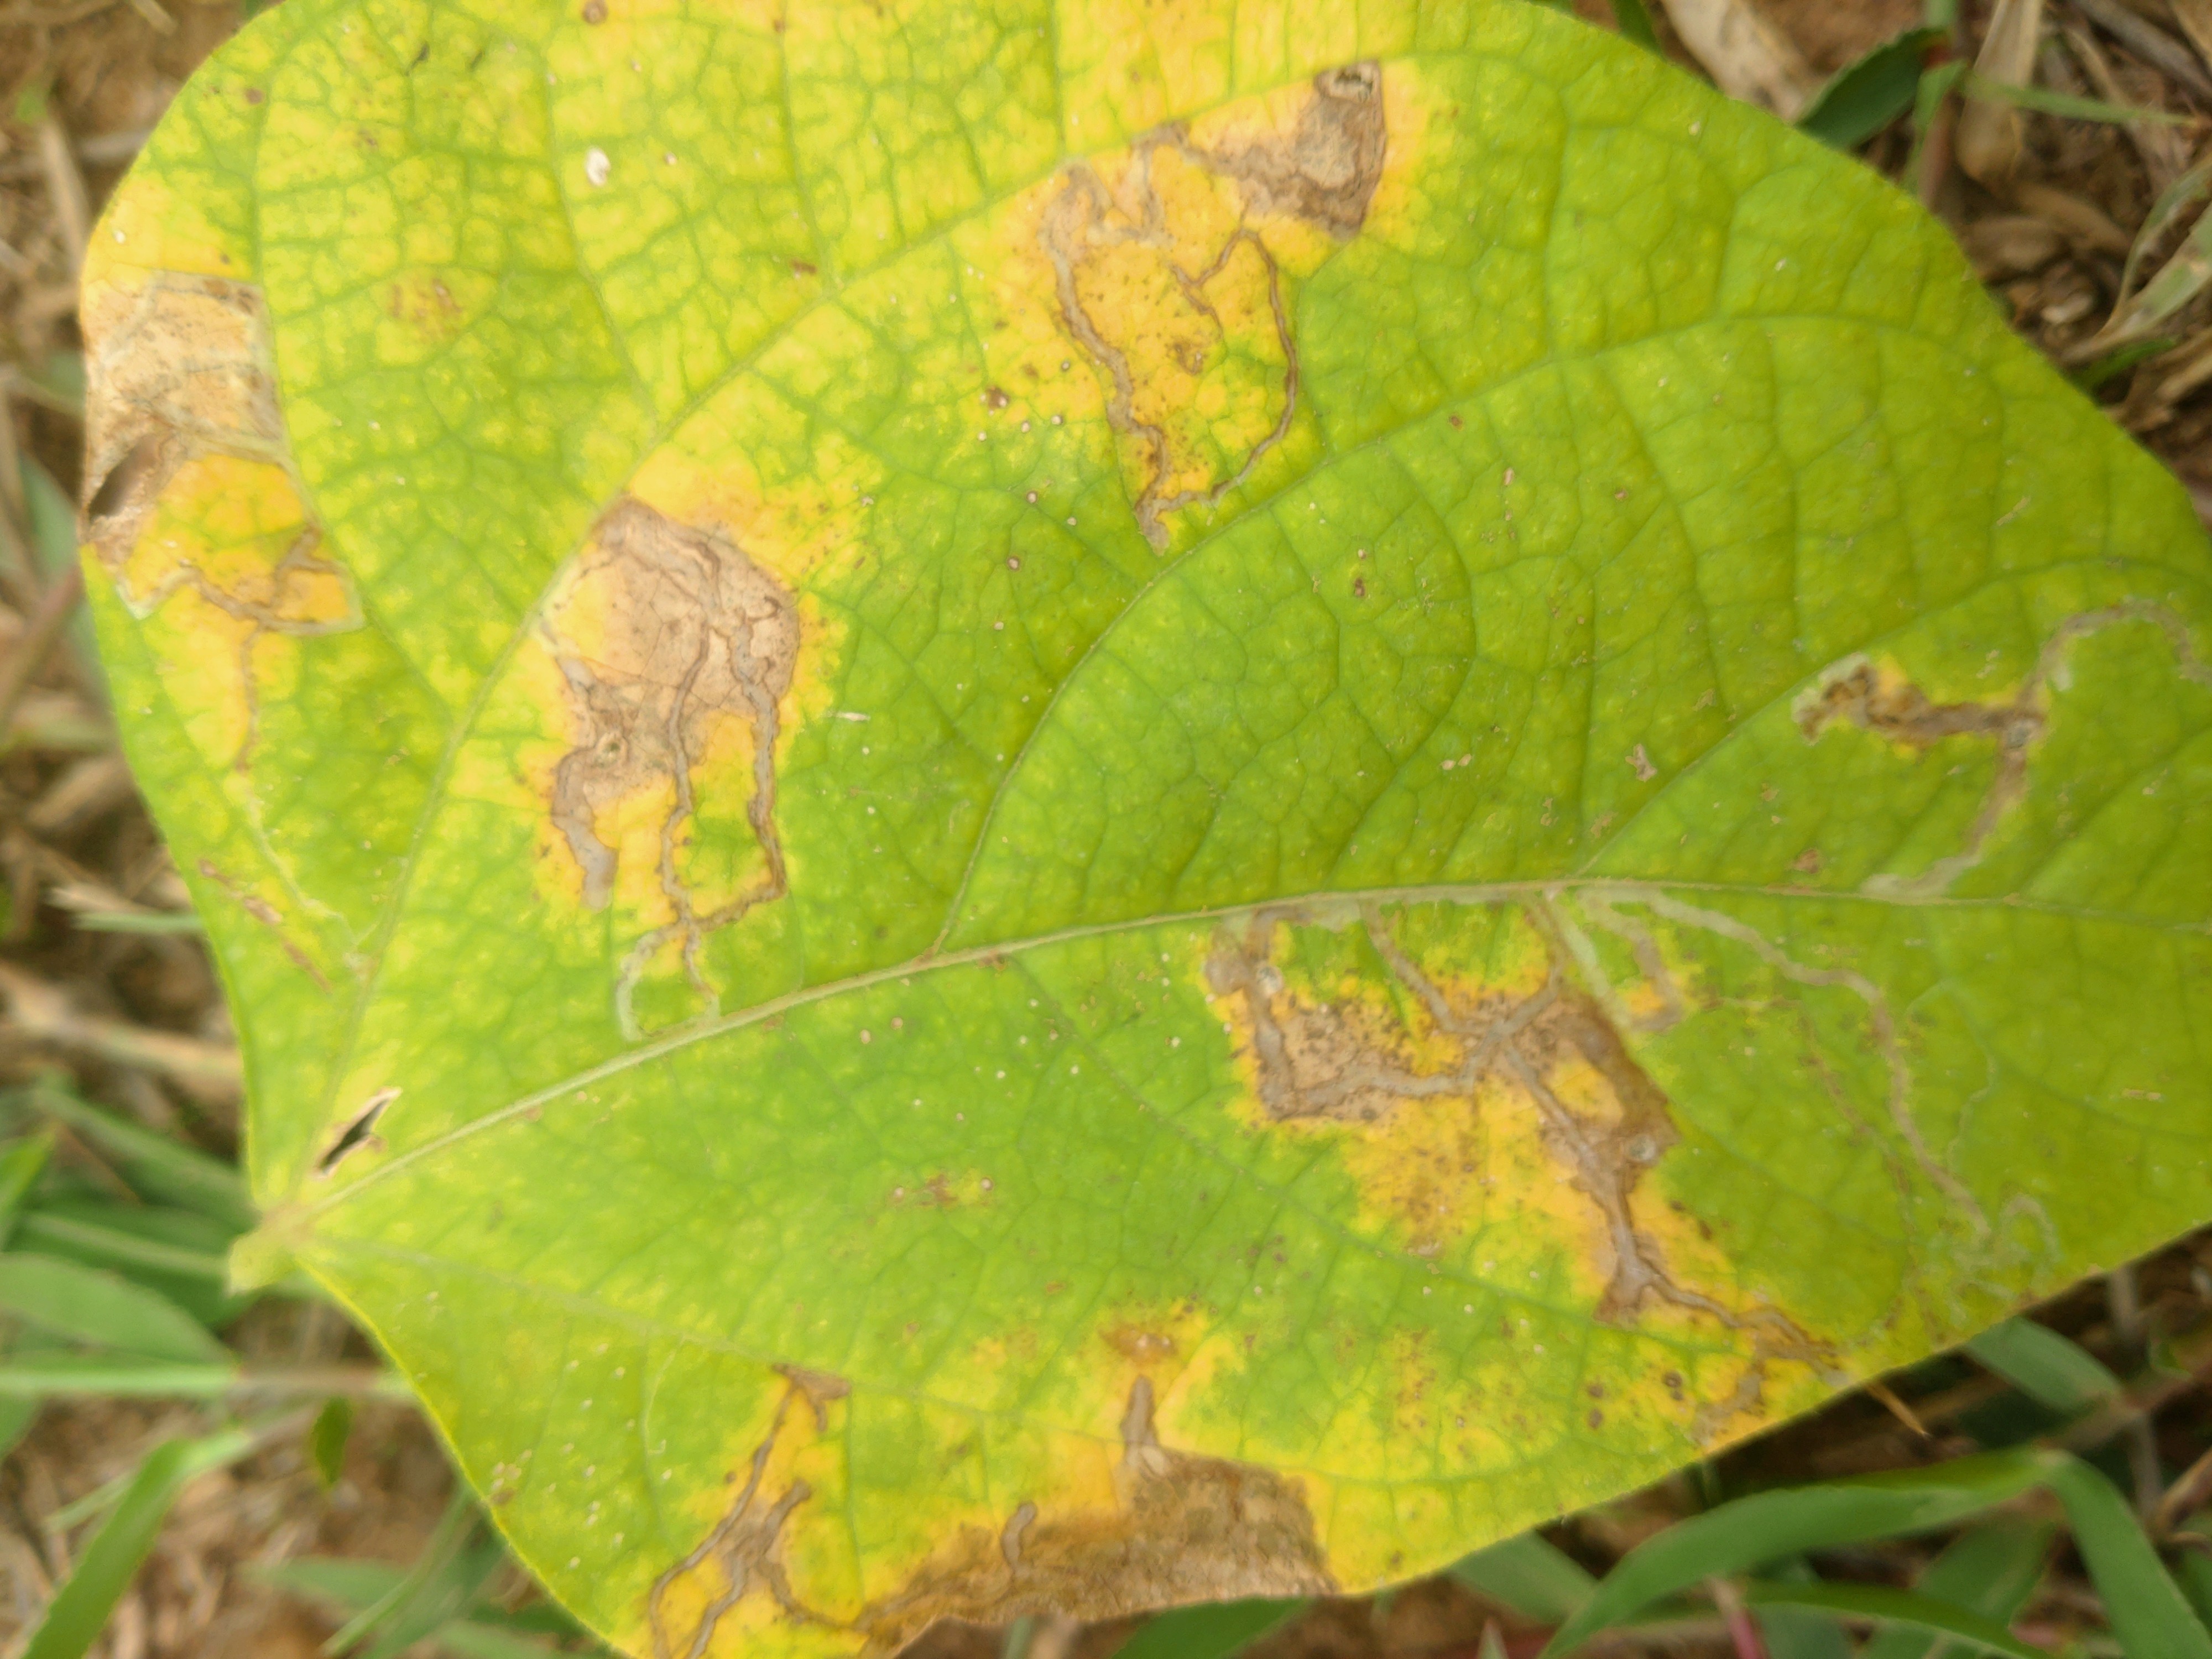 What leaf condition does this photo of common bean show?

rust
